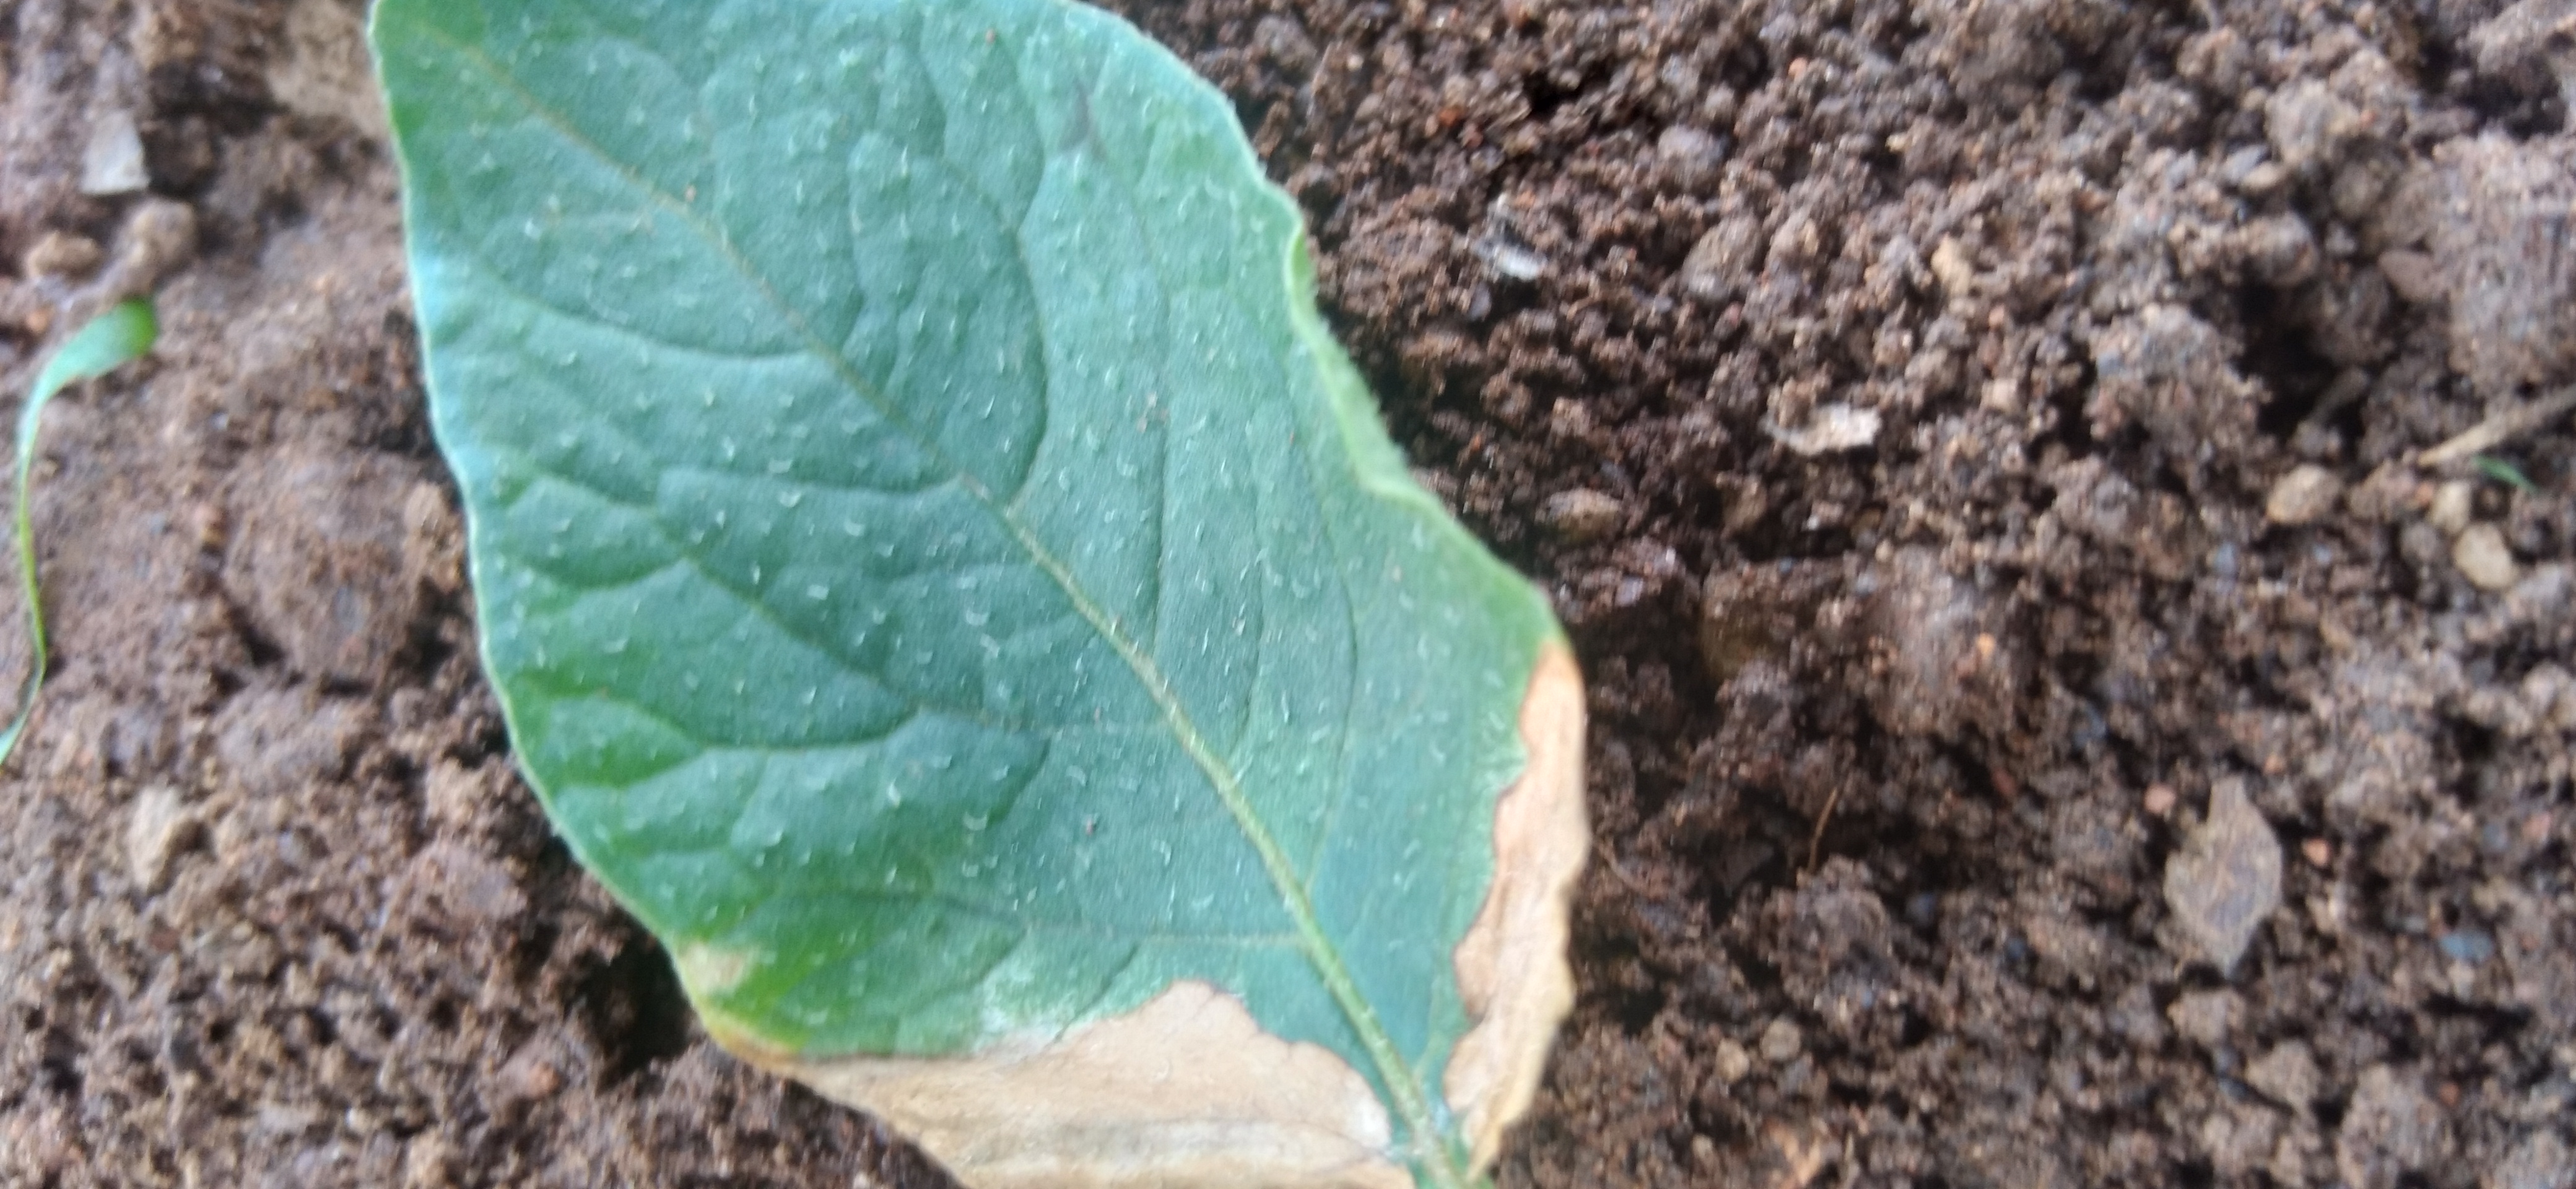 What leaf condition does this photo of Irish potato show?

early blight
